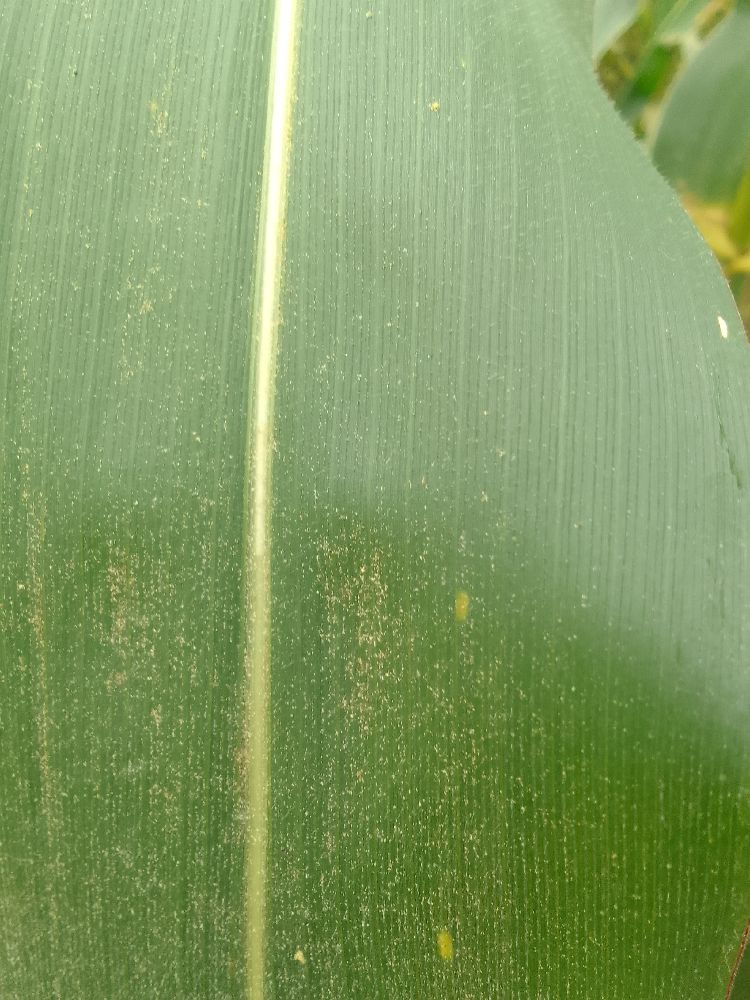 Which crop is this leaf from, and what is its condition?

maize, healthy
